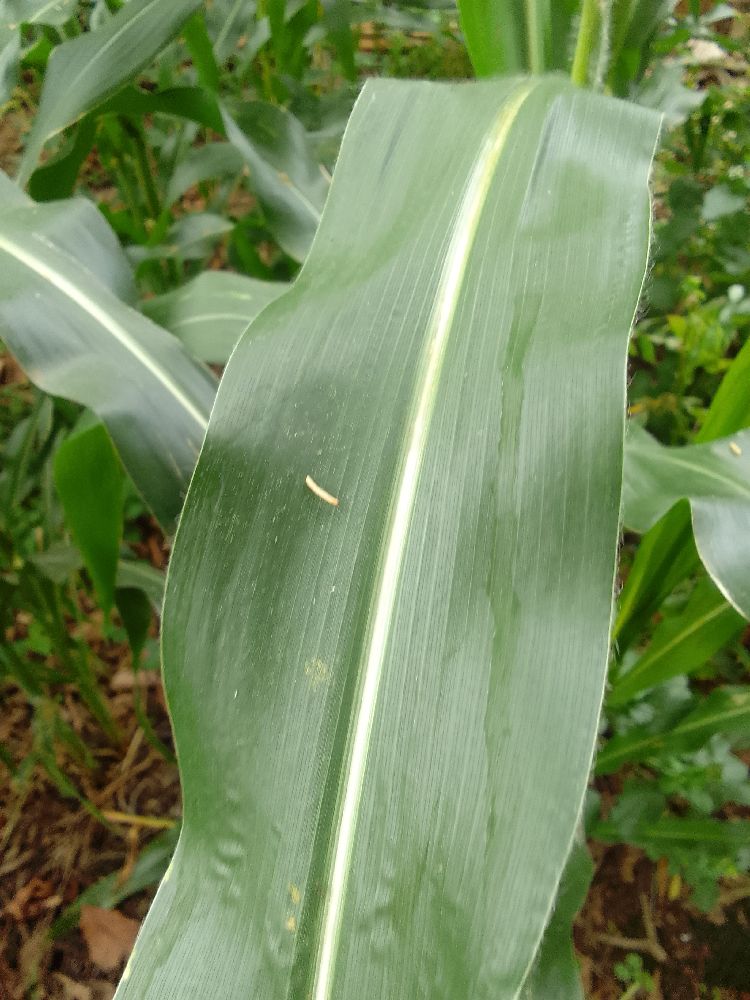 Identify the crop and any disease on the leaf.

maize, healthy
